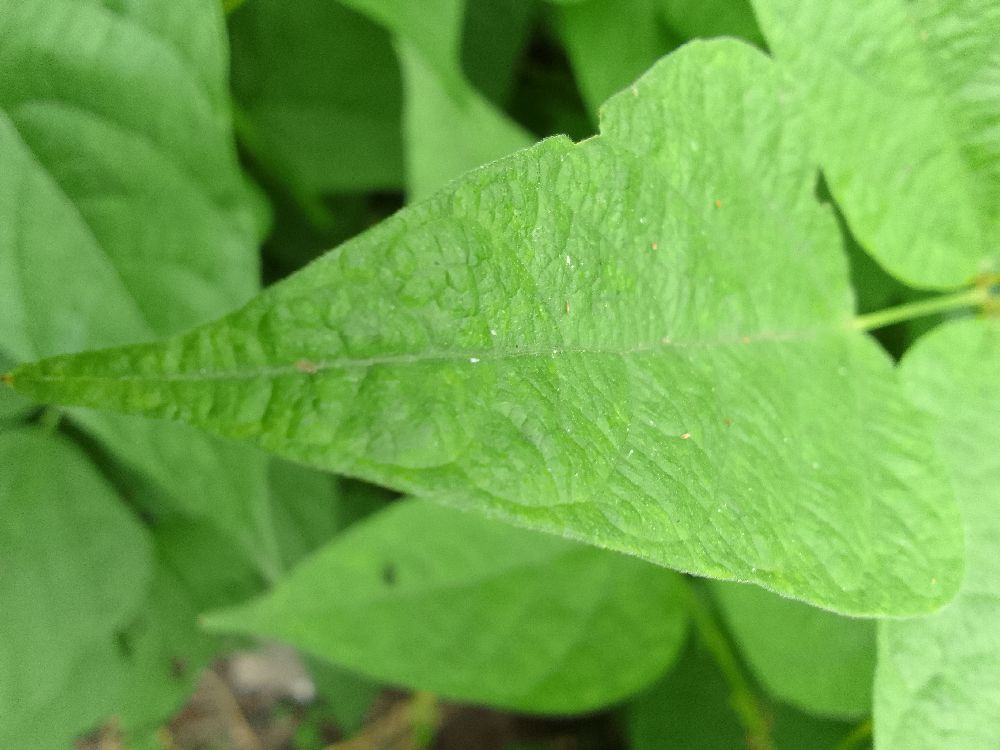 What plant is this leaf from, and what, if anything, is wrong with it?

common bean, healthy
